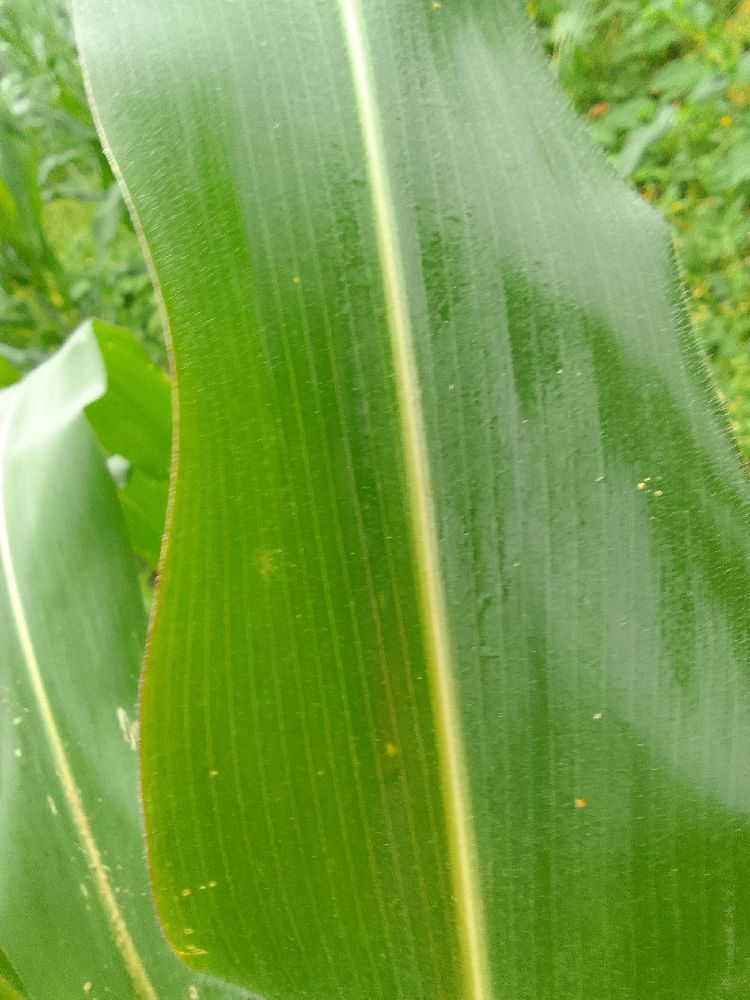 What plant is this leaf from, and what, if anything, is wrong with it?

maize, healthy
